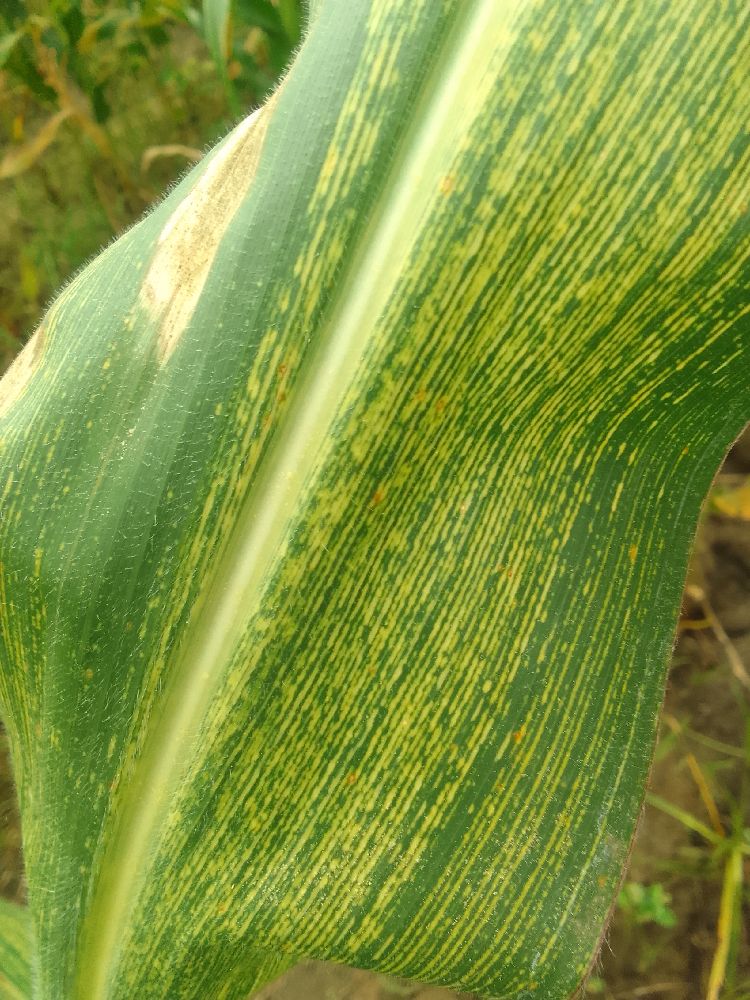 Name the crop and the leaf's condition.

maize, maize streak virus
